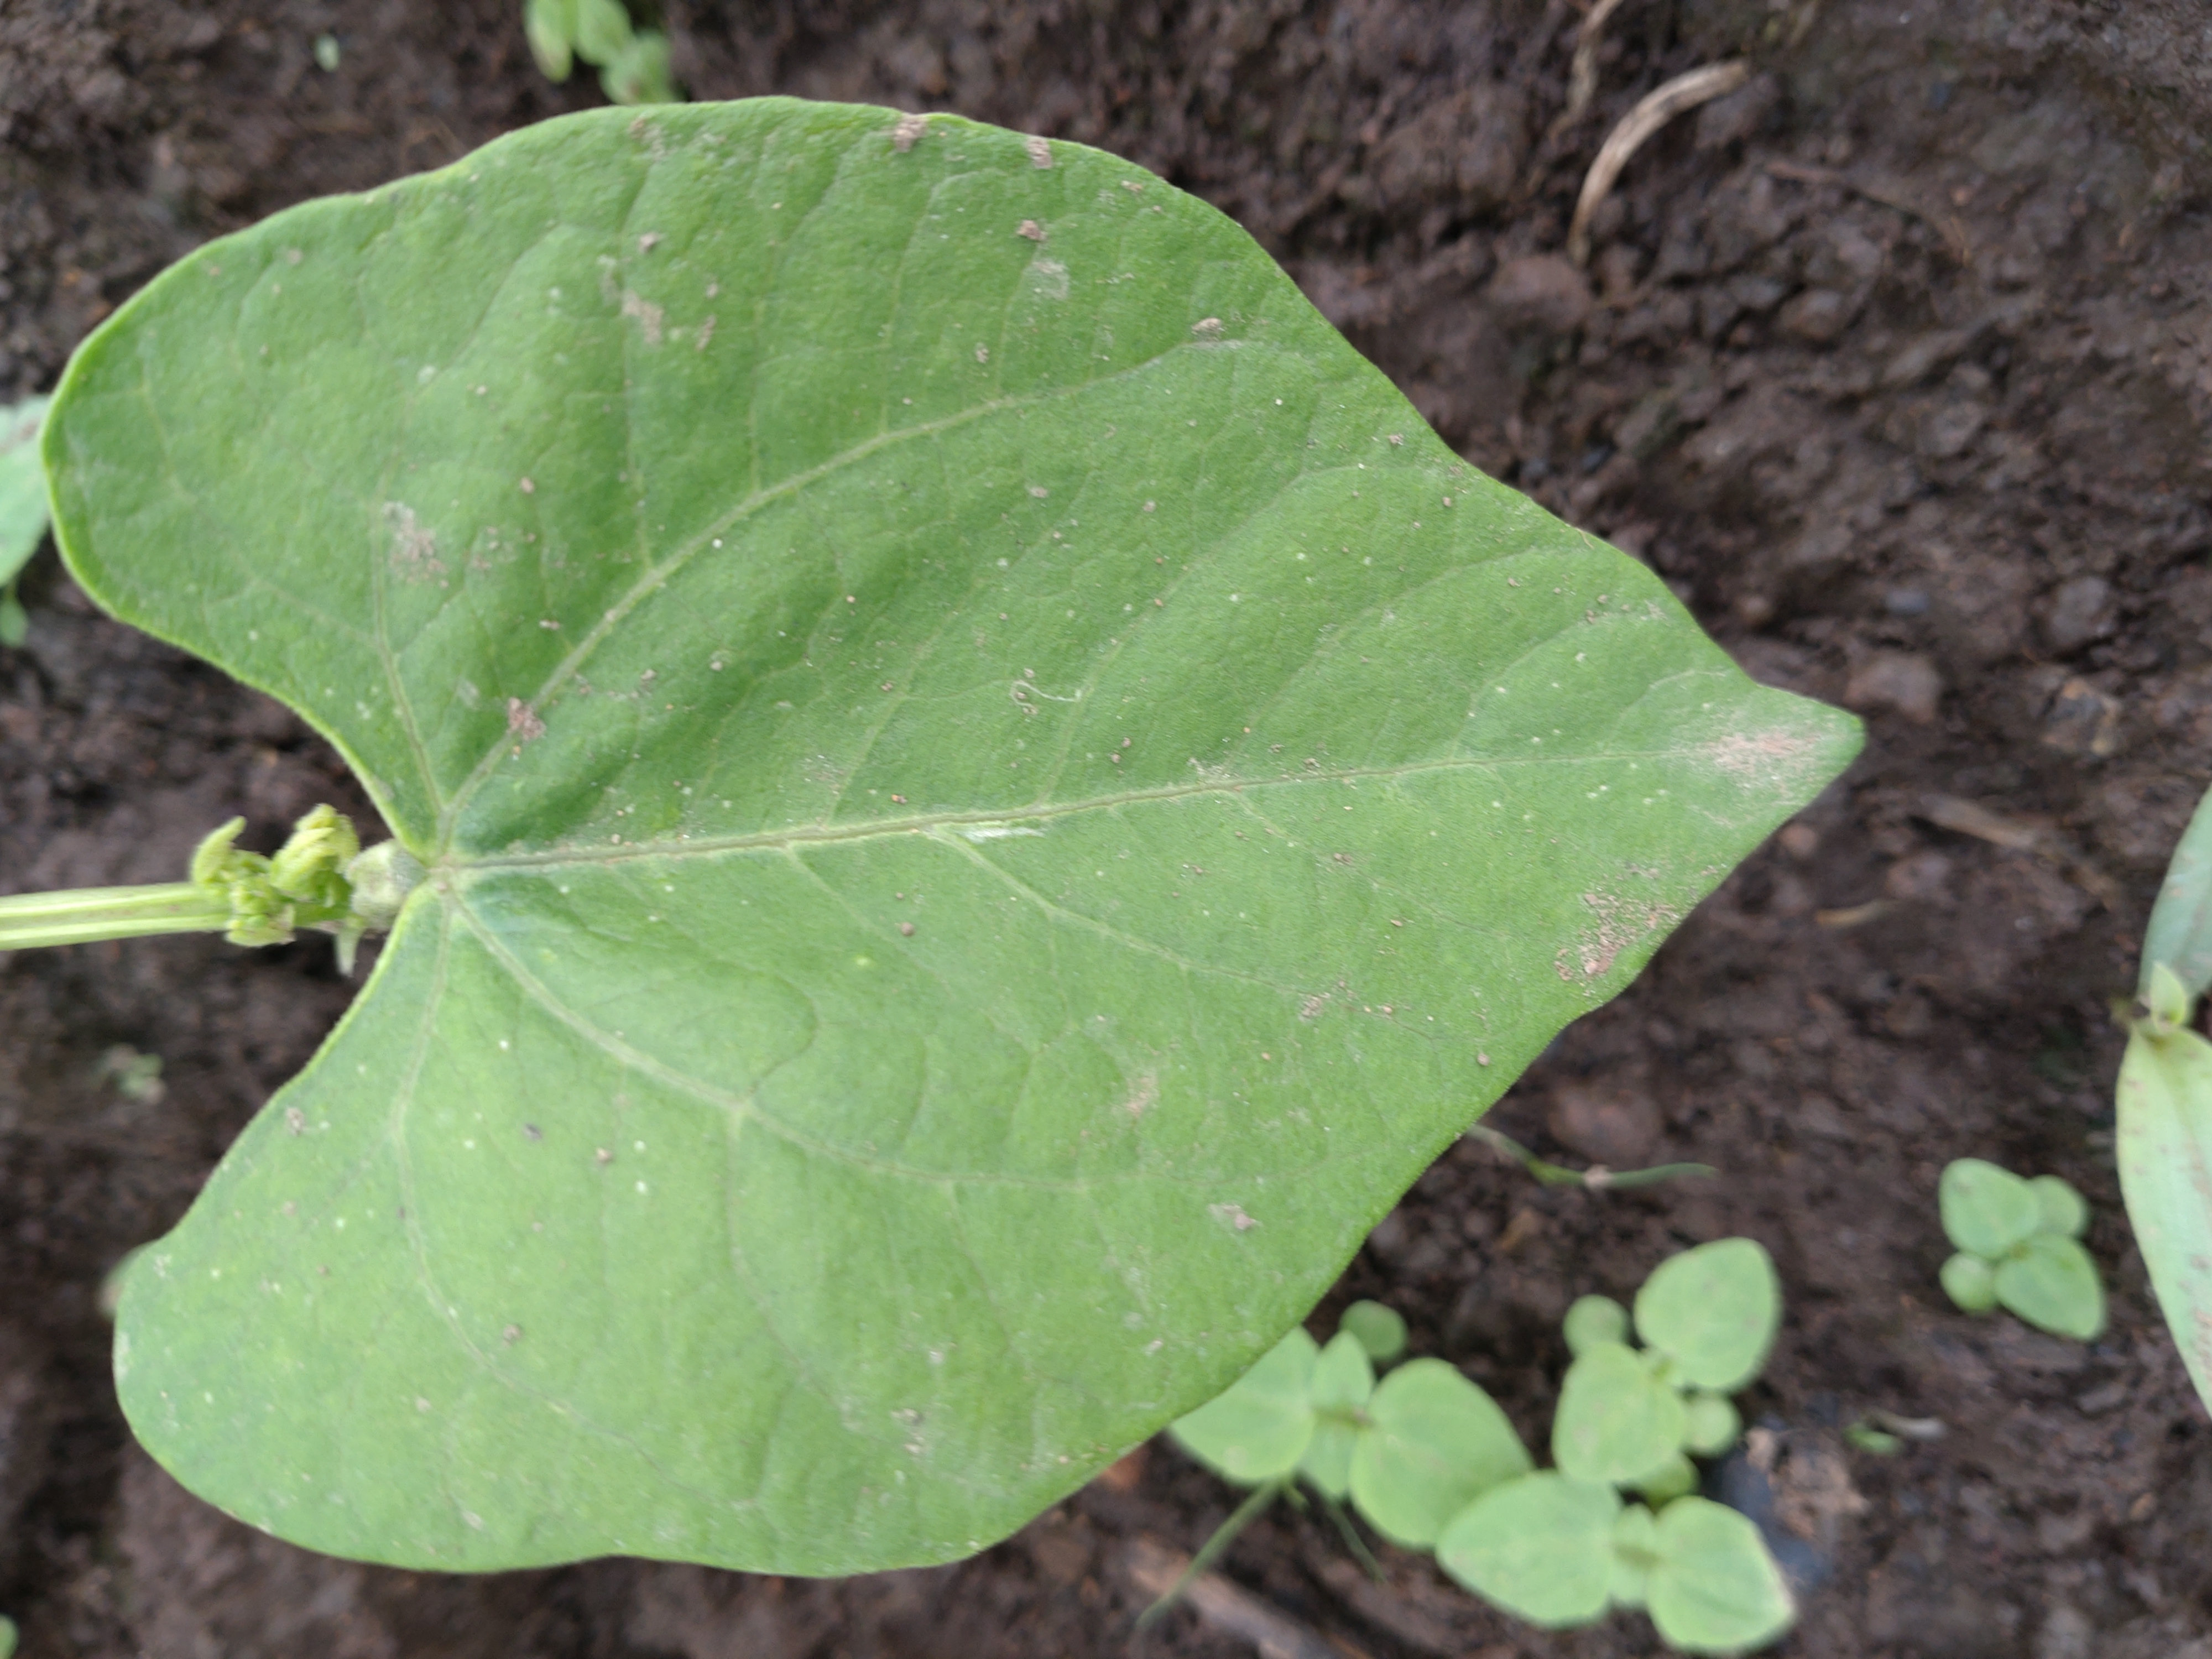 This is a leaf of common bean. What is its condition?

healthy
